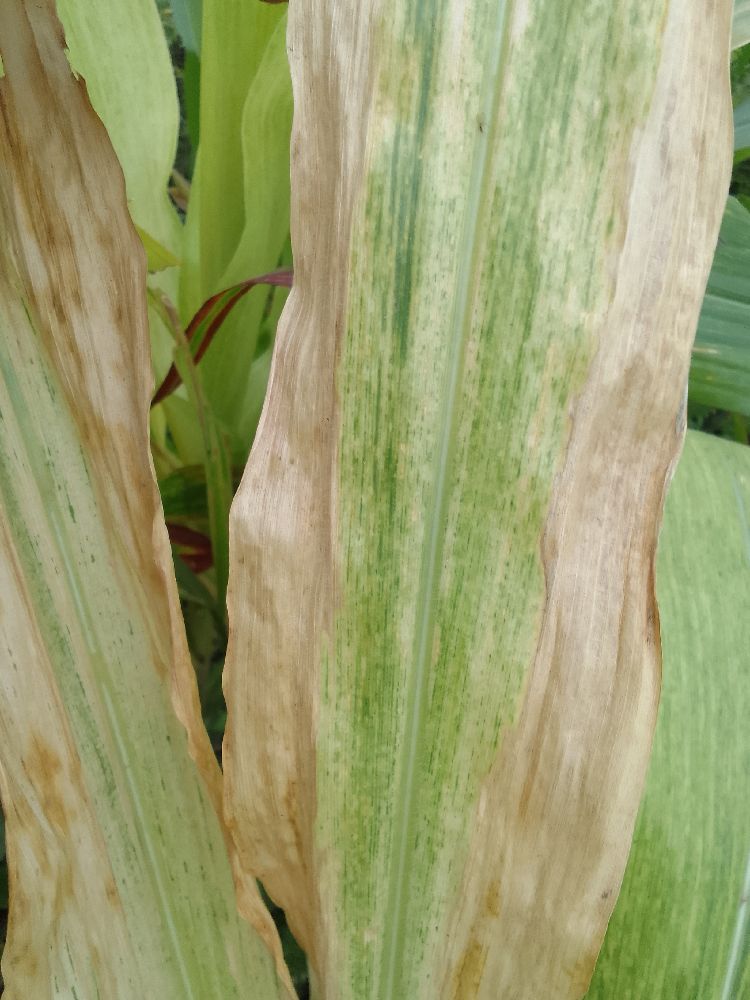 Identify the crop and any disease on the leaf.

maize, maize lethal necrosis
